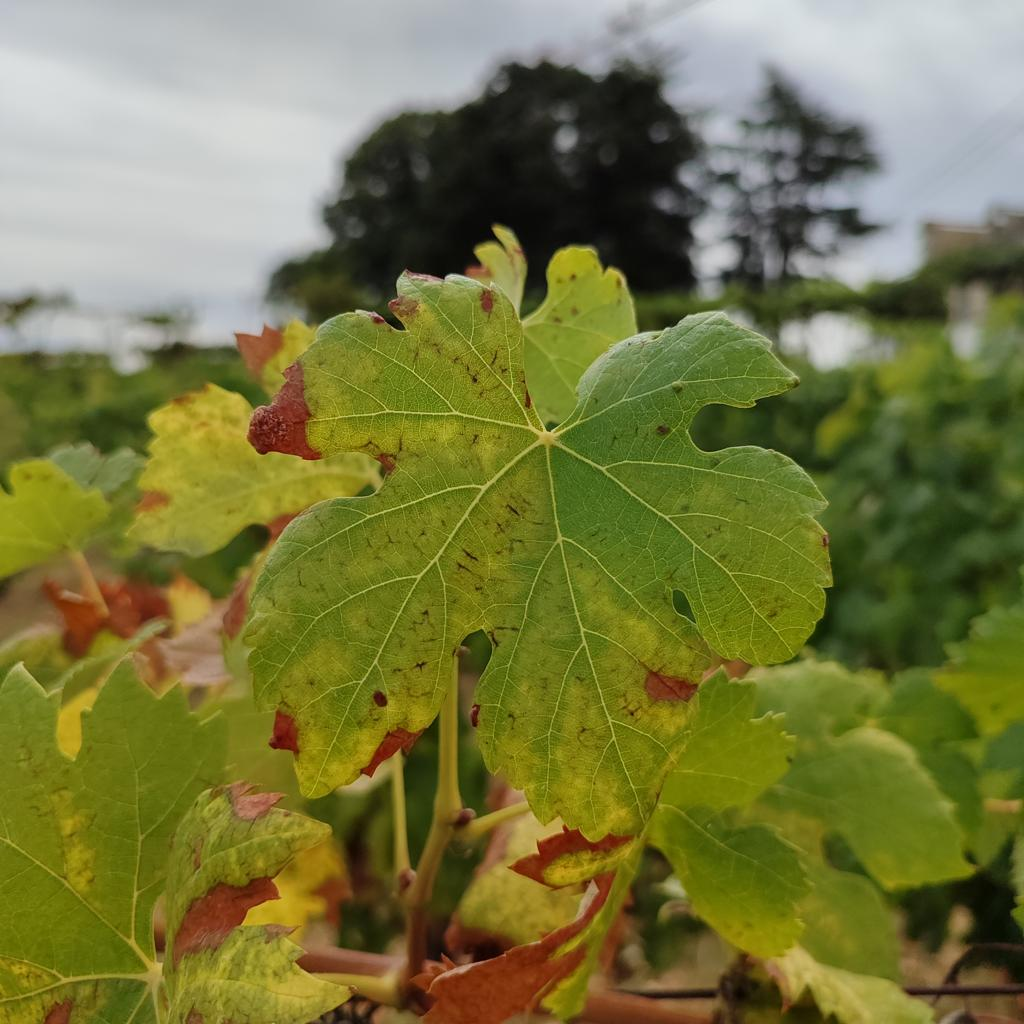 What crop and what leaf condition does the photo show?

grapevine, esca complex
